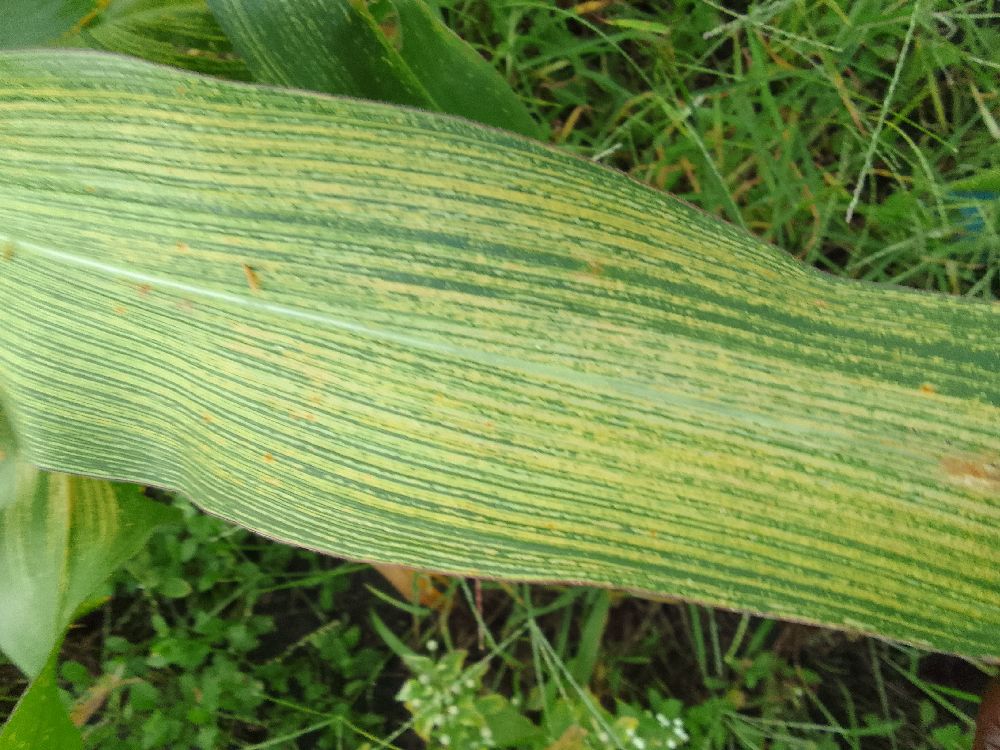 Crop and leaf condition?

maize, maize streak virus
